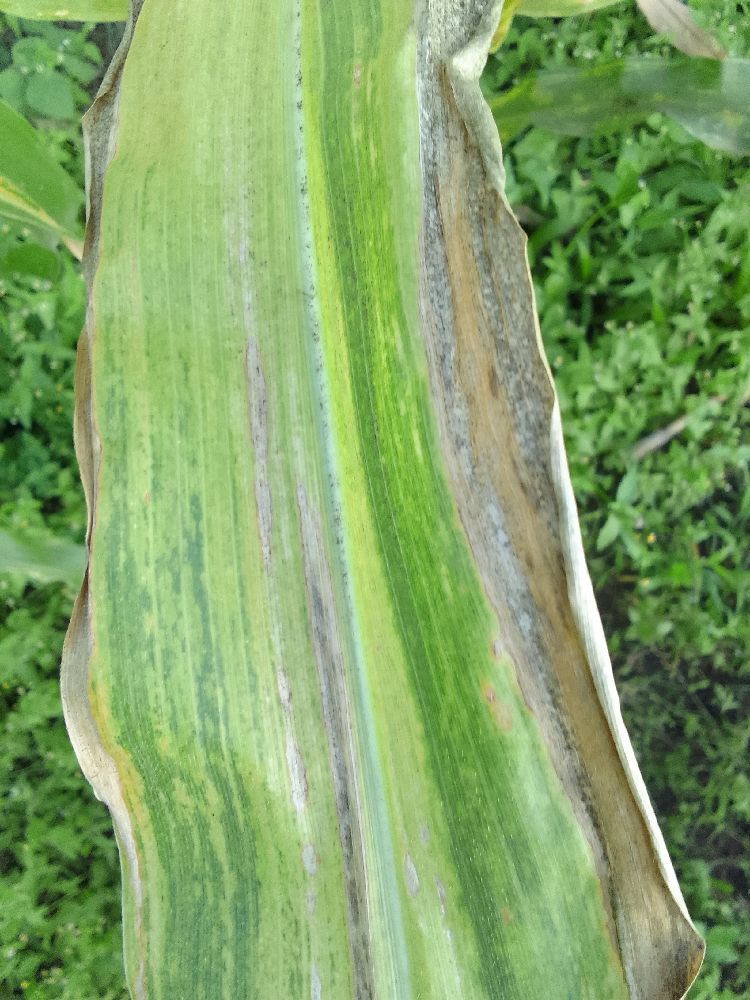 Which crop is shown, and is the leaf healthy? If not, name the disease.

maize, maize lethal necrosis
